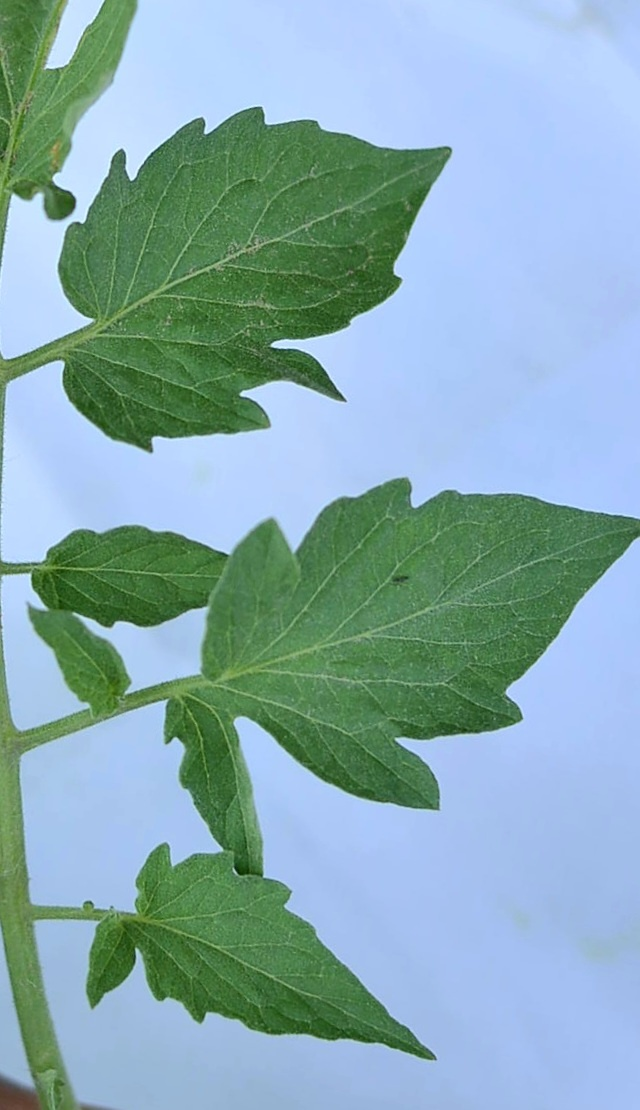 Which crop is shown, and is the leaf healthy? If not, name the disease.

tomato, healthy
